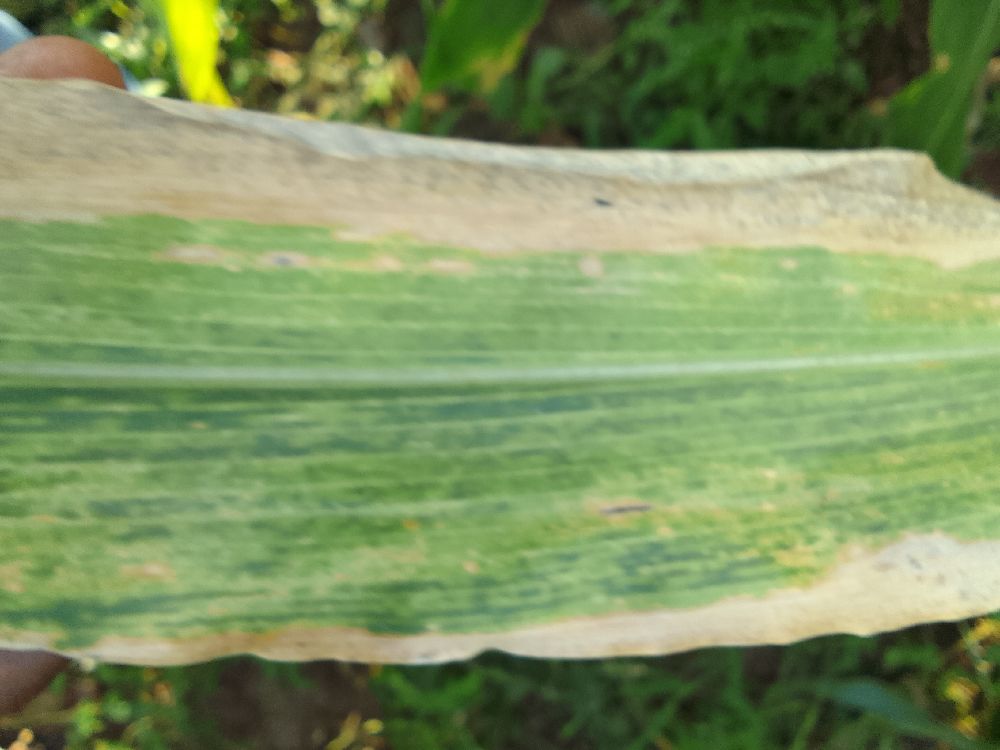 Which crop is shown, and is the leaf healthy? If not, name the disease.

maize, maize lethal necrosis
